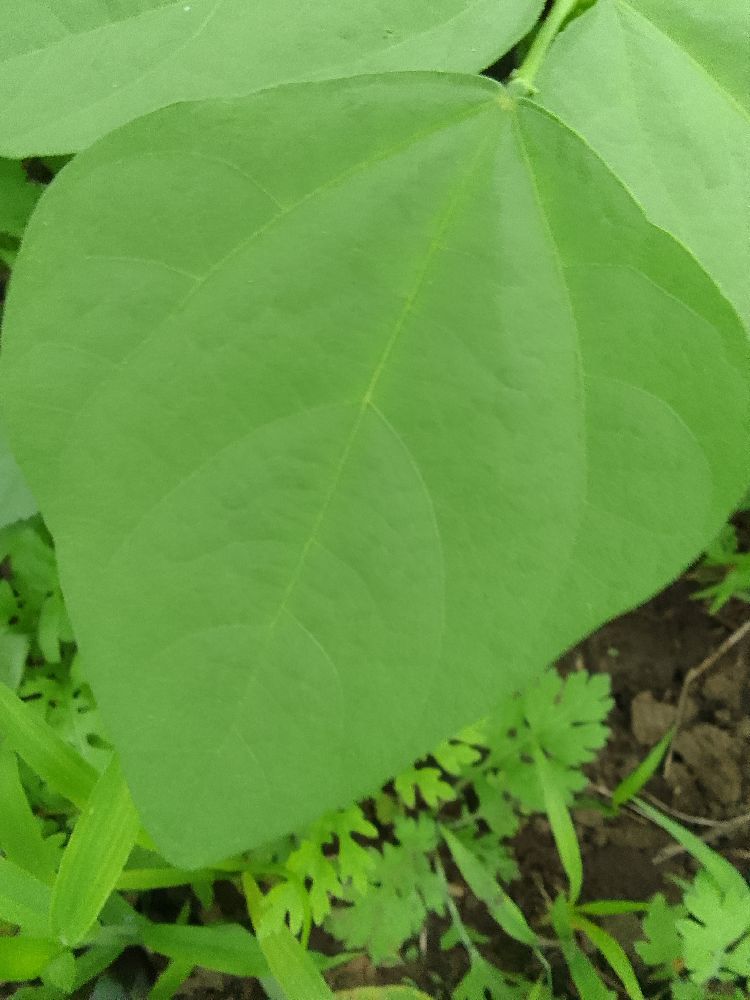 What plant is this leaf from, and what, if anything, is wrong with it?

common bean, healthy
